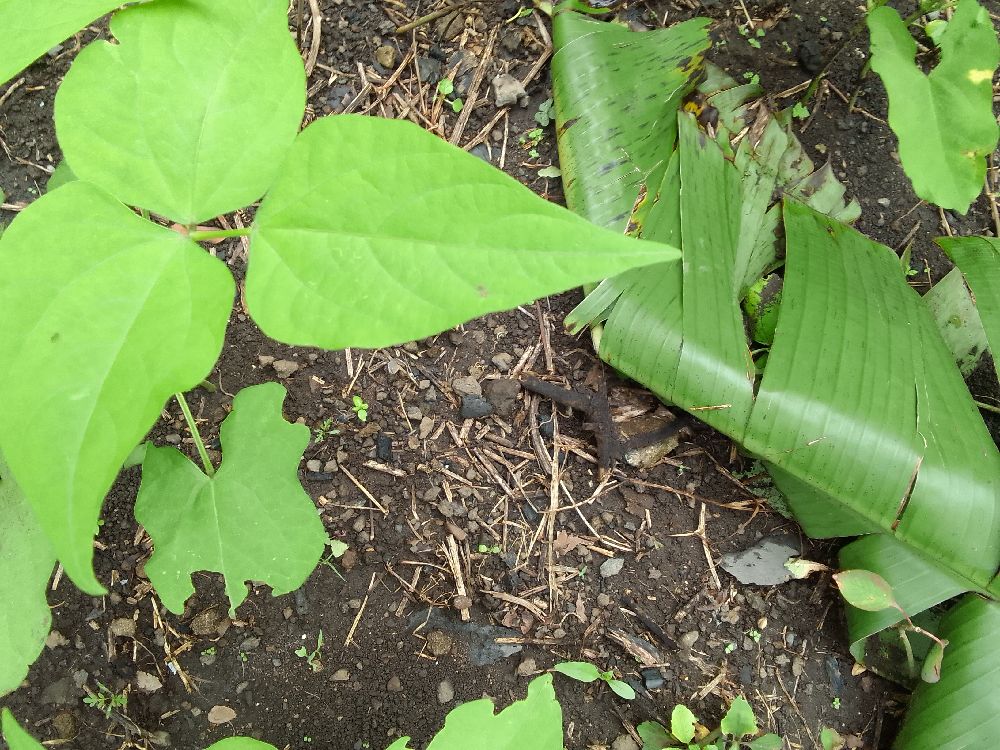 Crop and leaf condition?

common bean, healthy
